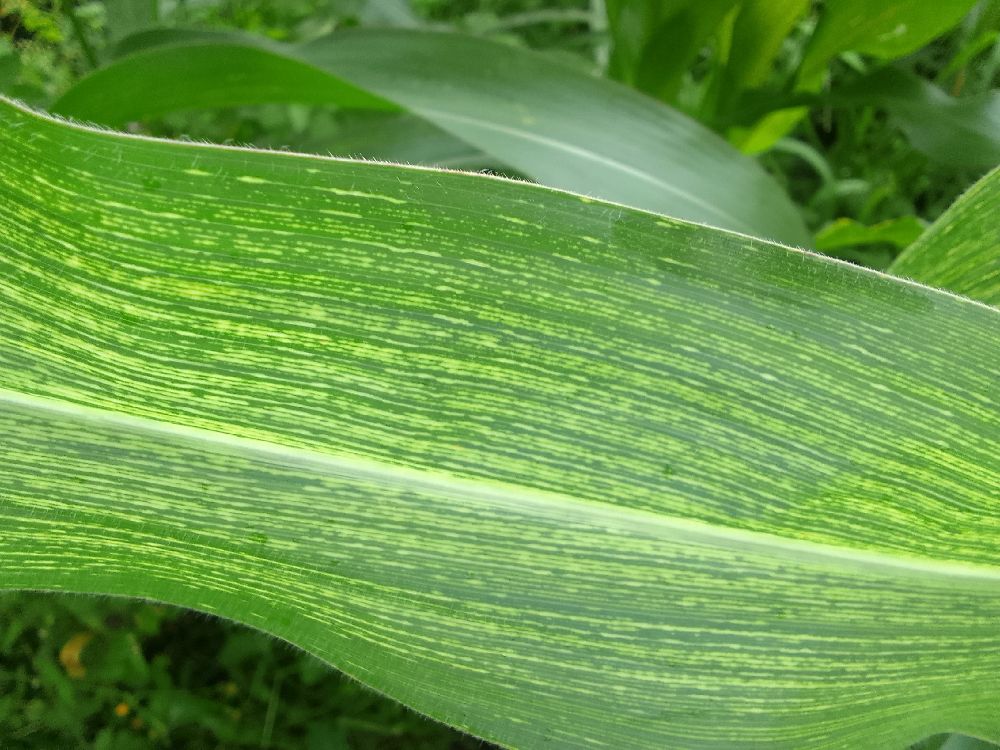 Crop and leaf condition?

maize, maize streak virus
